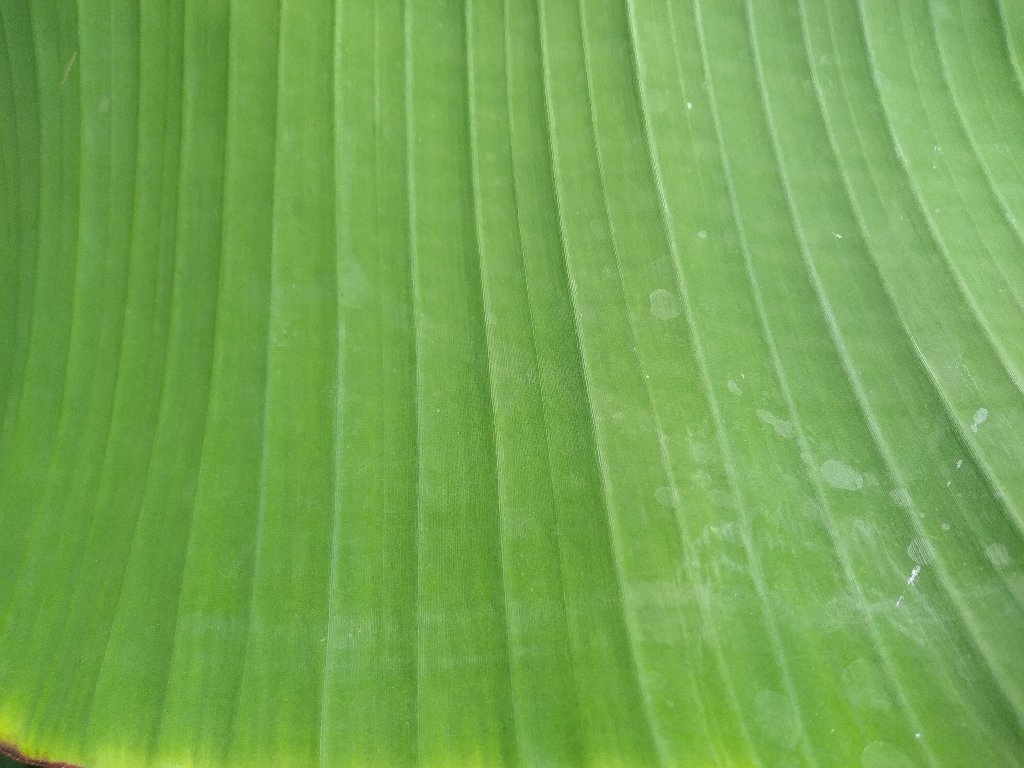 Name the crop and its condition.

banana, healthy
